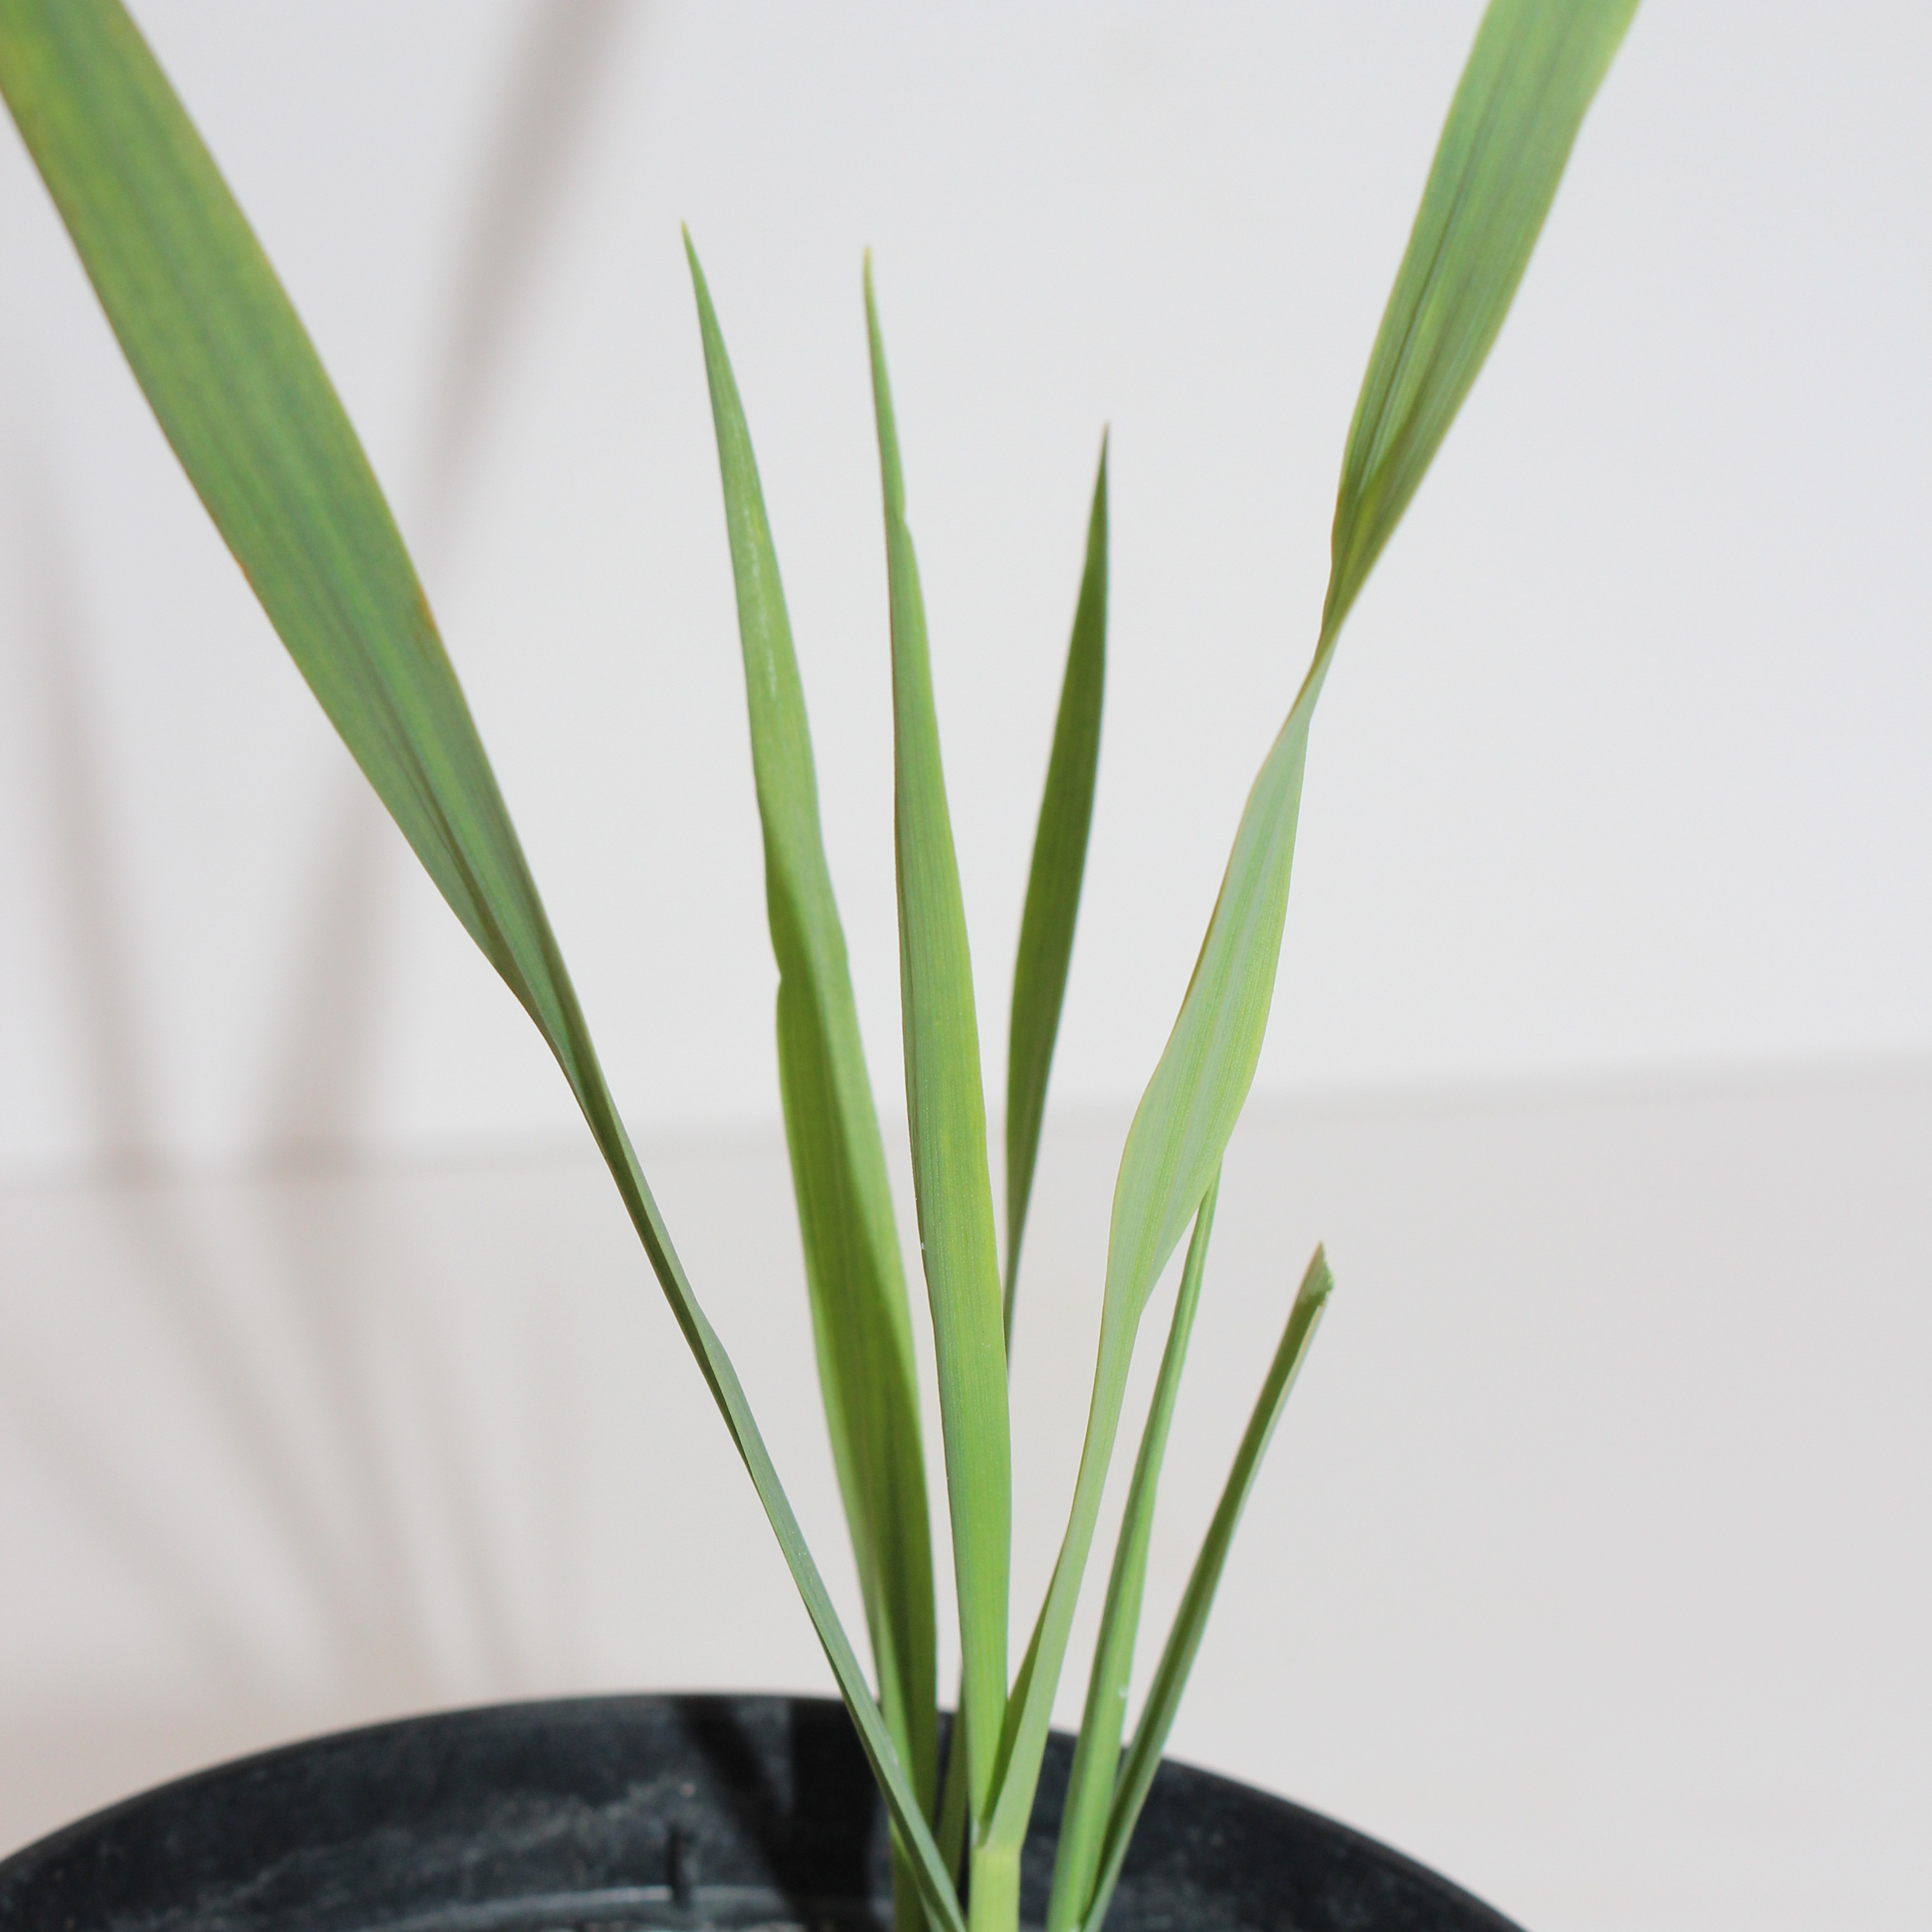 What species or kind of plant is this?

Avena sterilis
